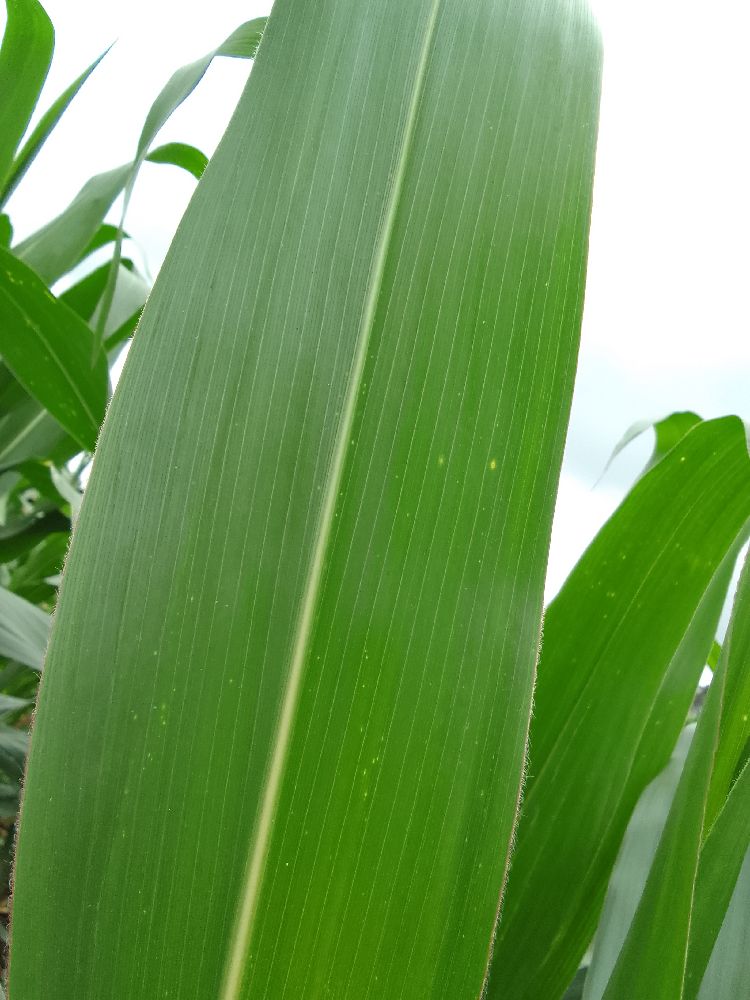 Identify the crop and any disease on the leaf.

maize, healthy
